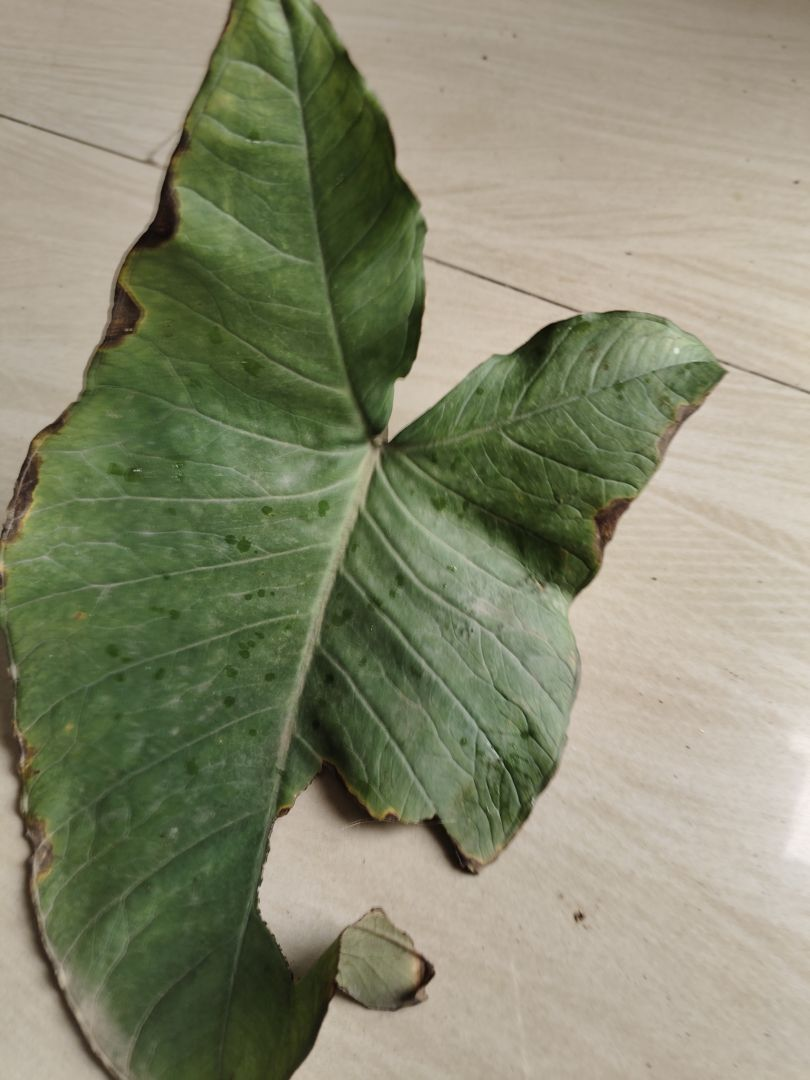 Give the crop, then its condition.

taro, leaf blight
